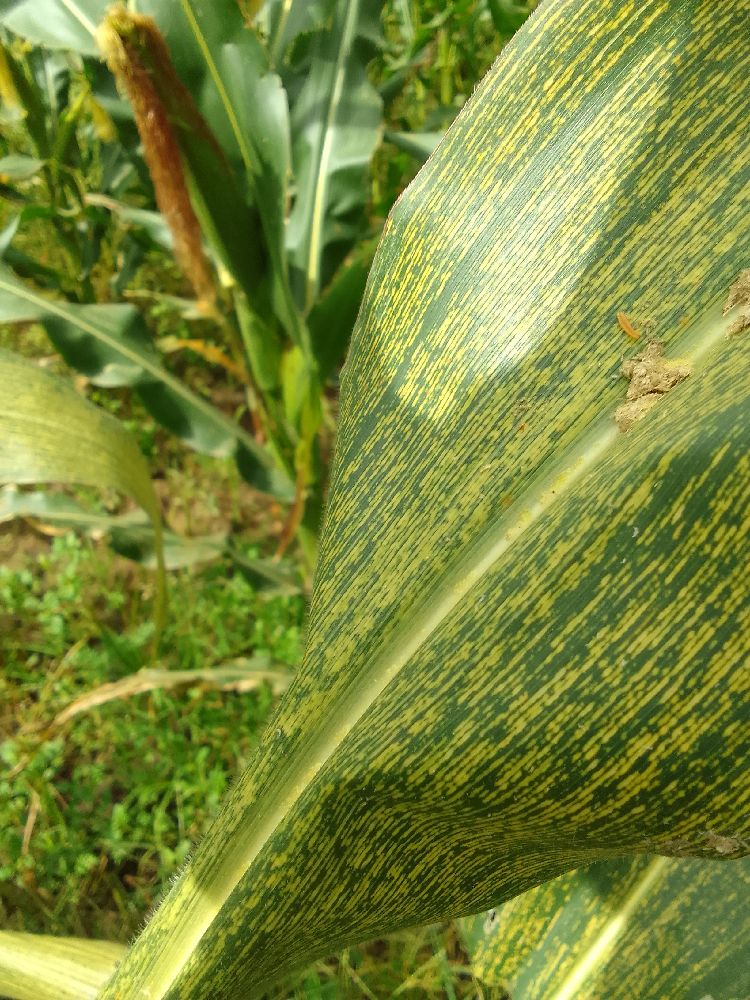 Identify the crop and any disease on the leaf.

maize, maize streak virus
